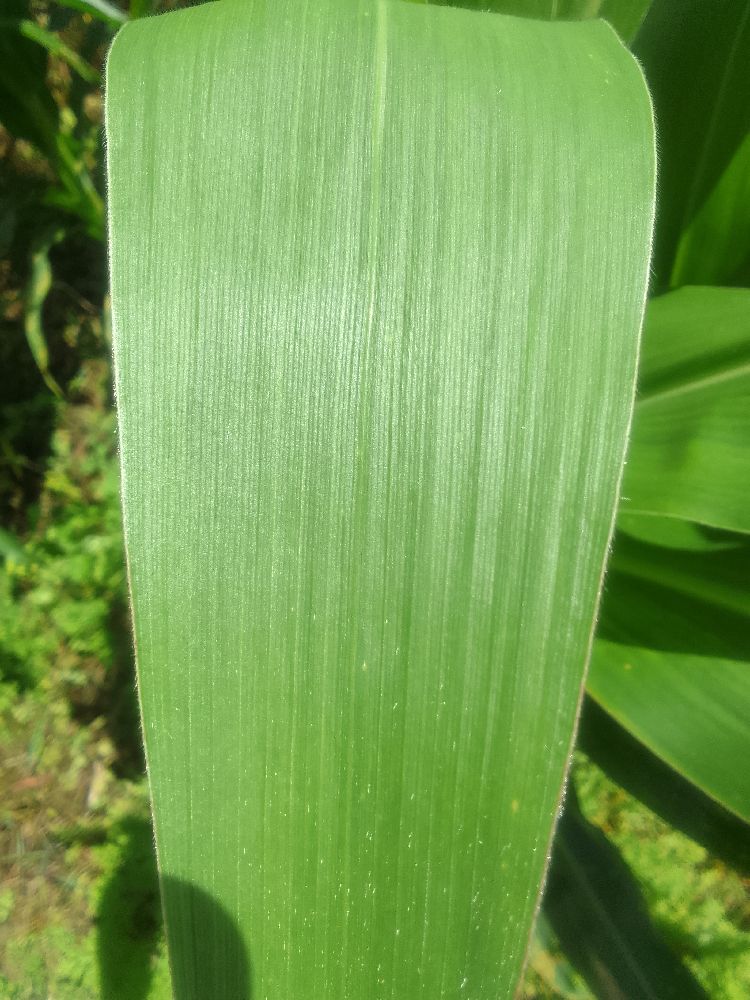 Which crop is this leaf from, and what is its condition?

maize, healthy
